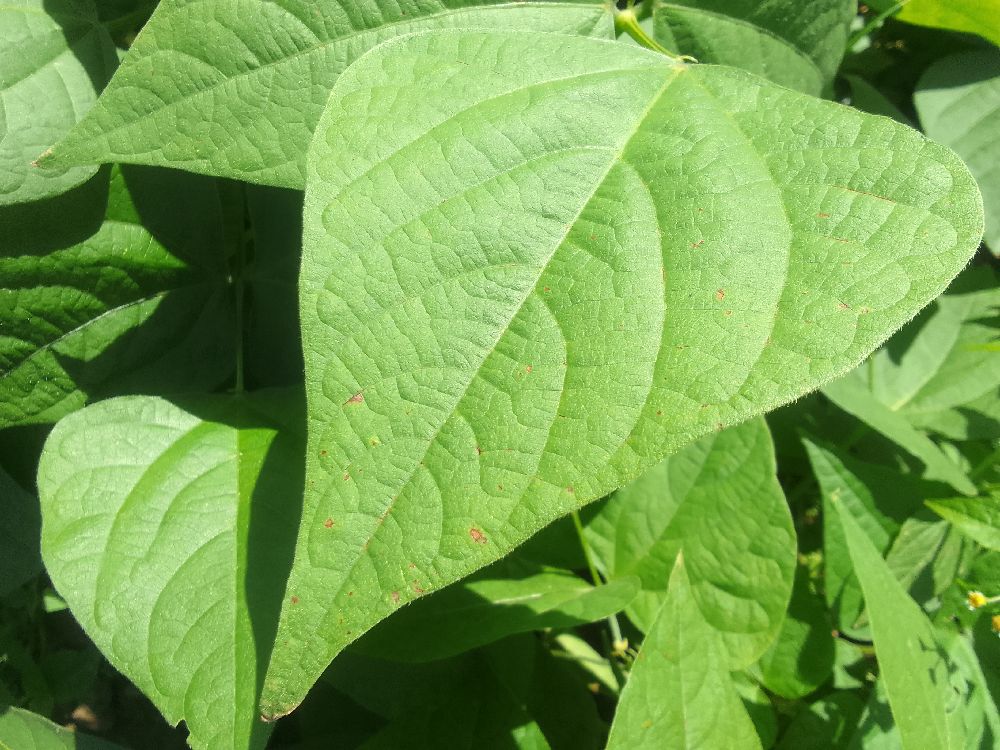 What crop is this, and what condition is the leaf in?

common bean, healthy
